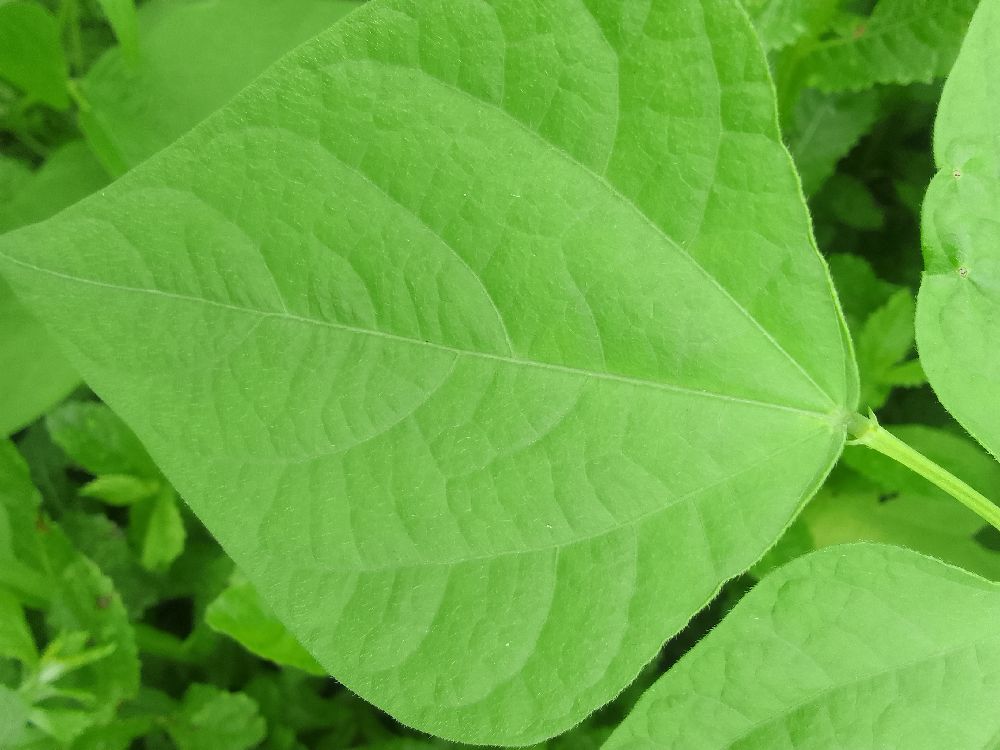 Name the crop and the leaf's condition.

common bean, healthy
